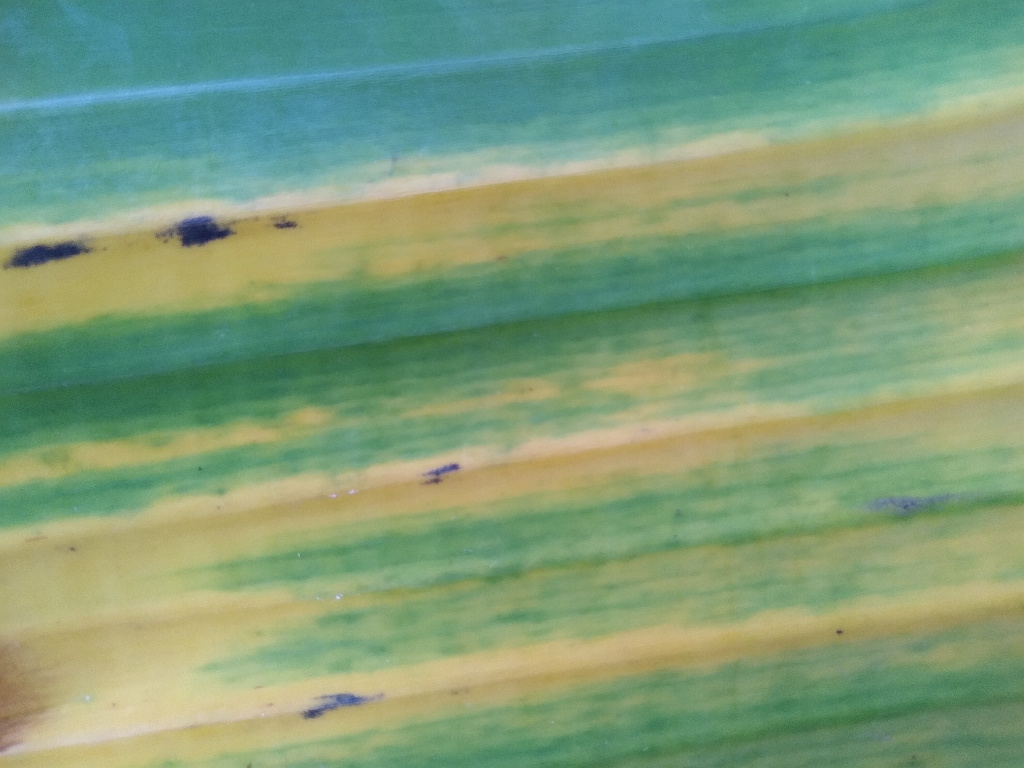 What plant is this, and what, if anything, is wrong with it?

banana, fusarium wilt race 1
